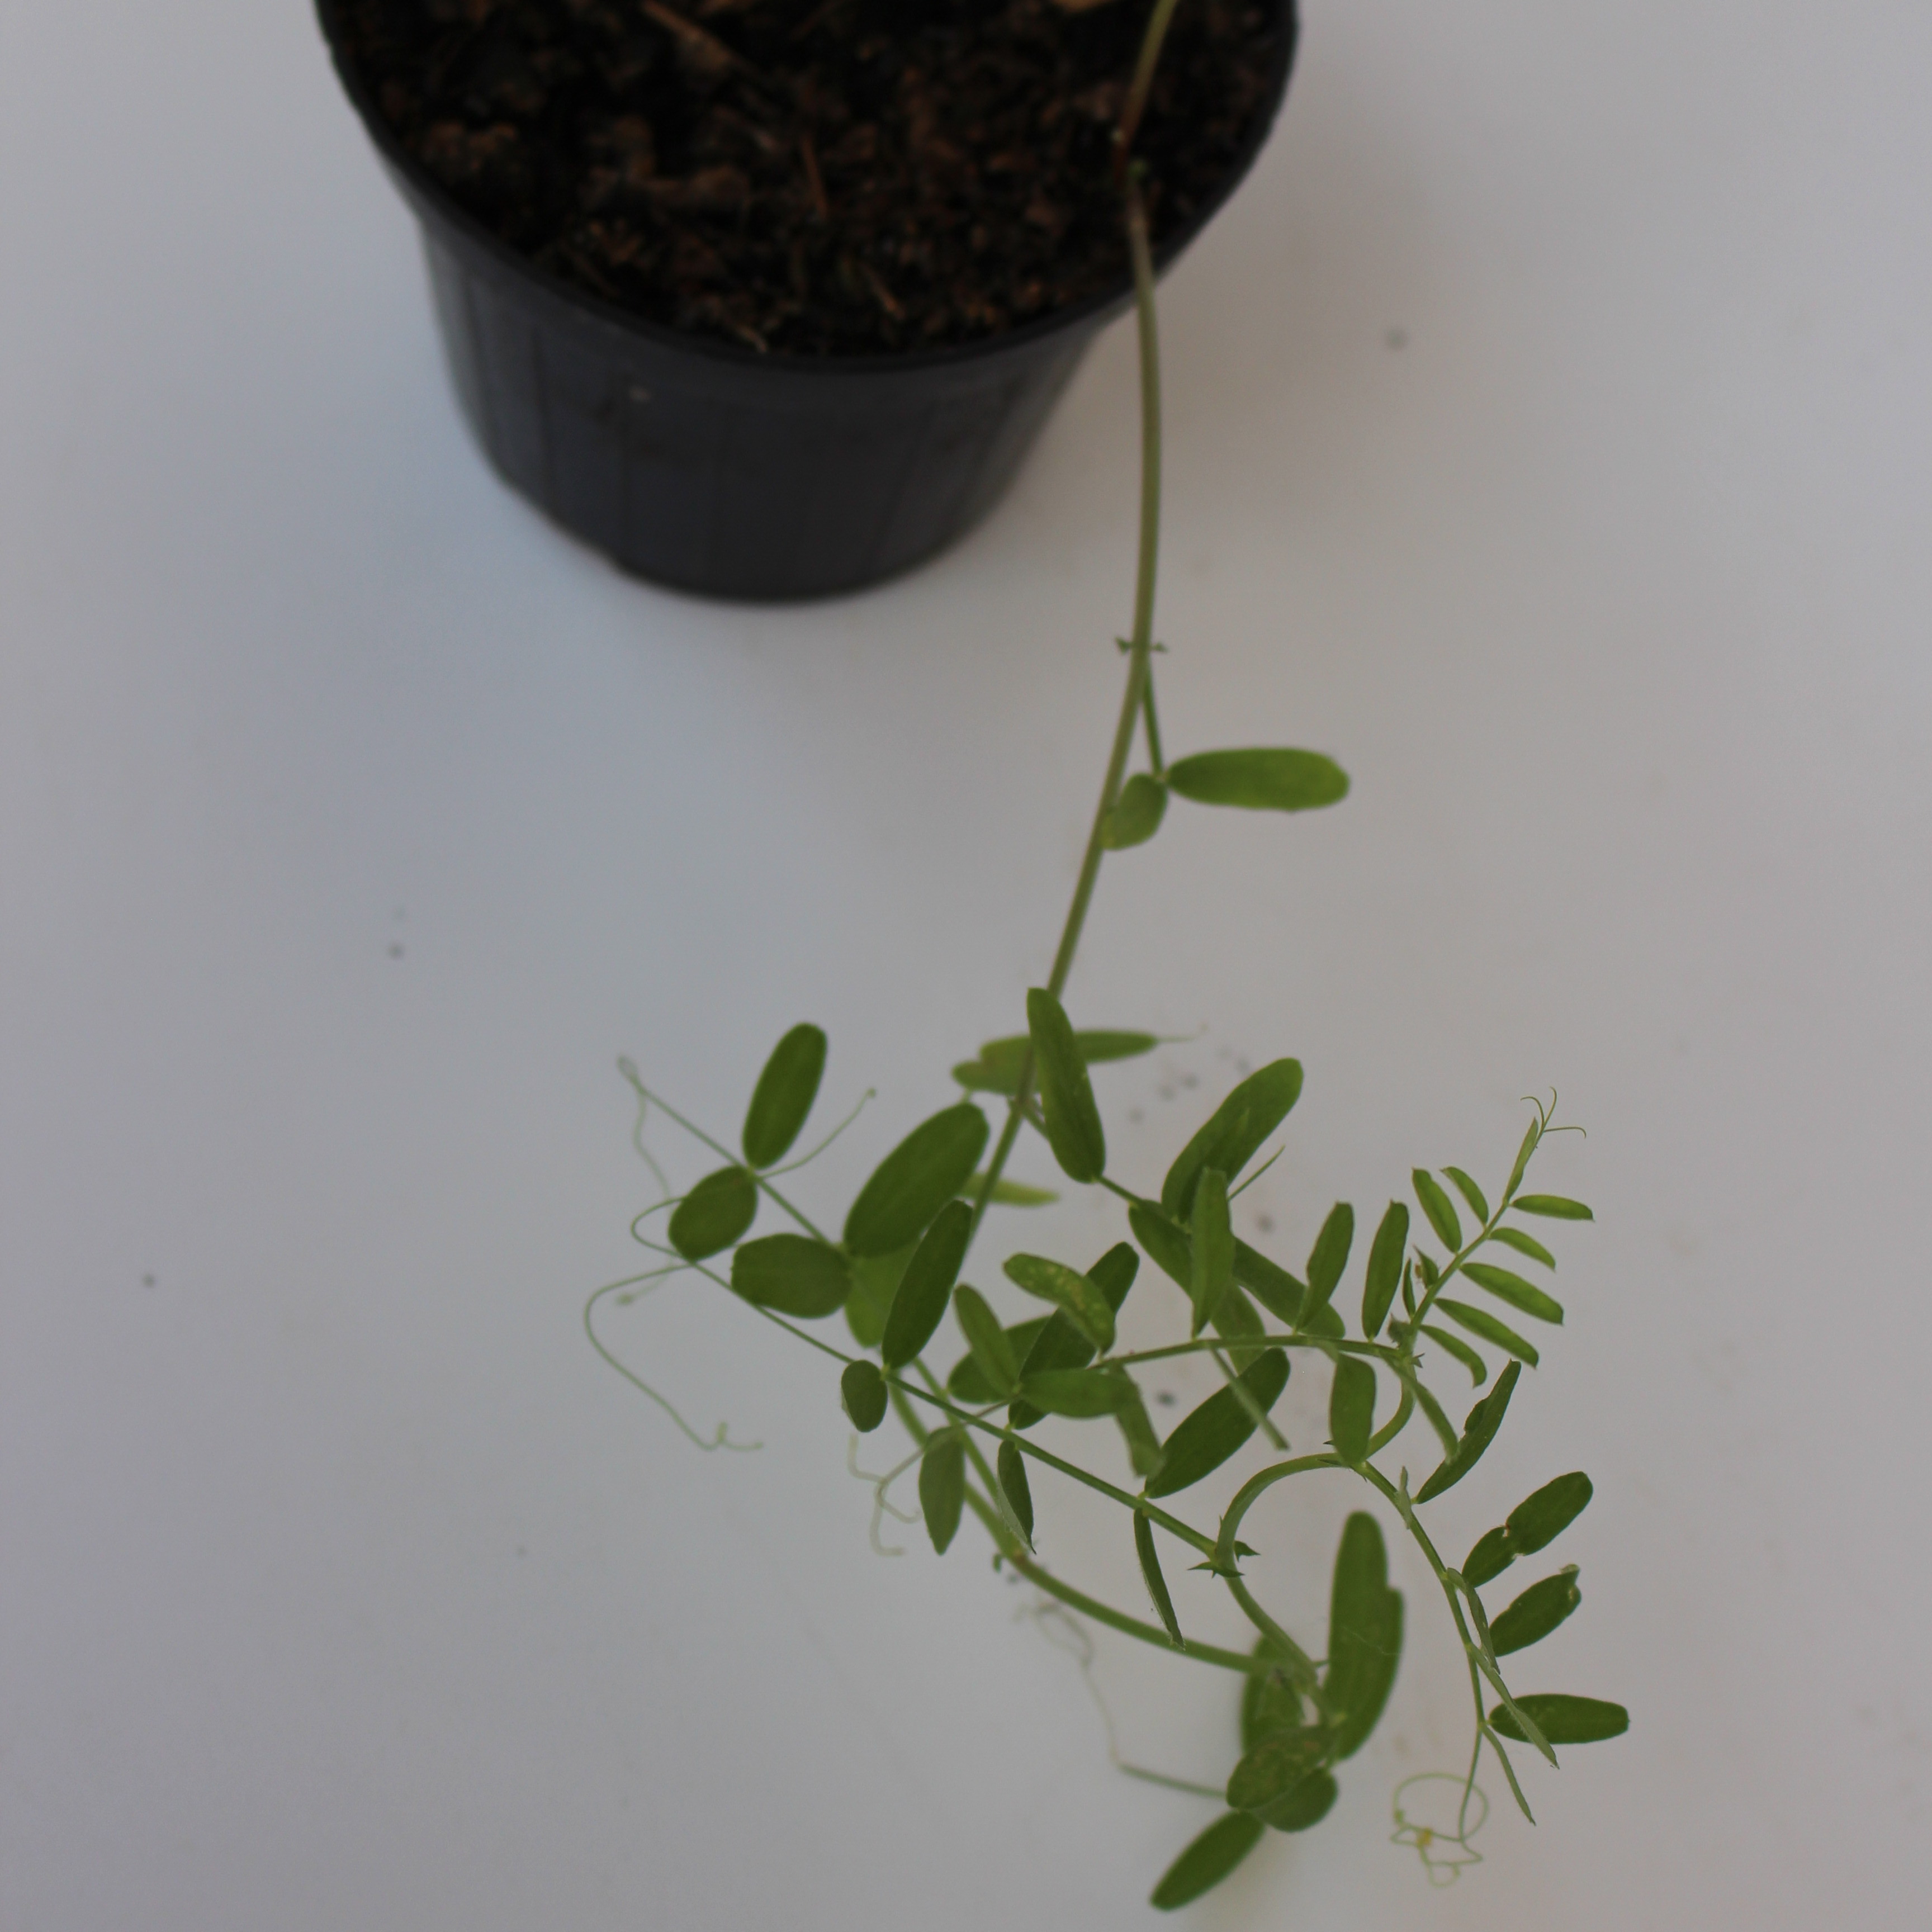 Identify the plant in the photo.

Vicia sativa
